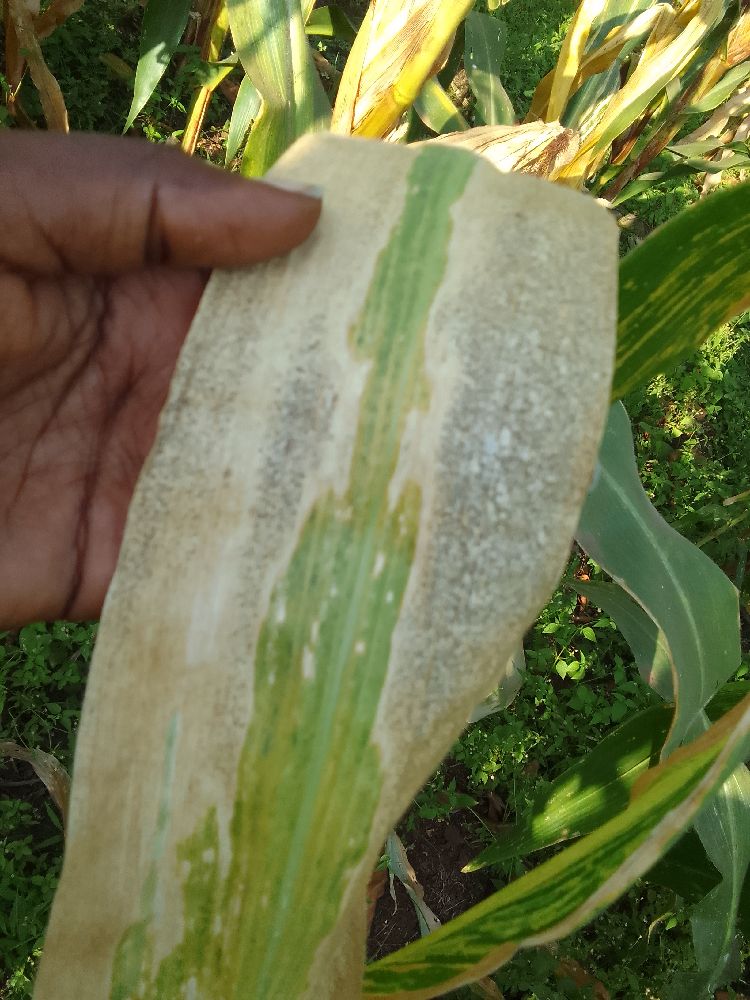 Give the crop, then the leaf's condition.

maize, maize lethal necrosis
